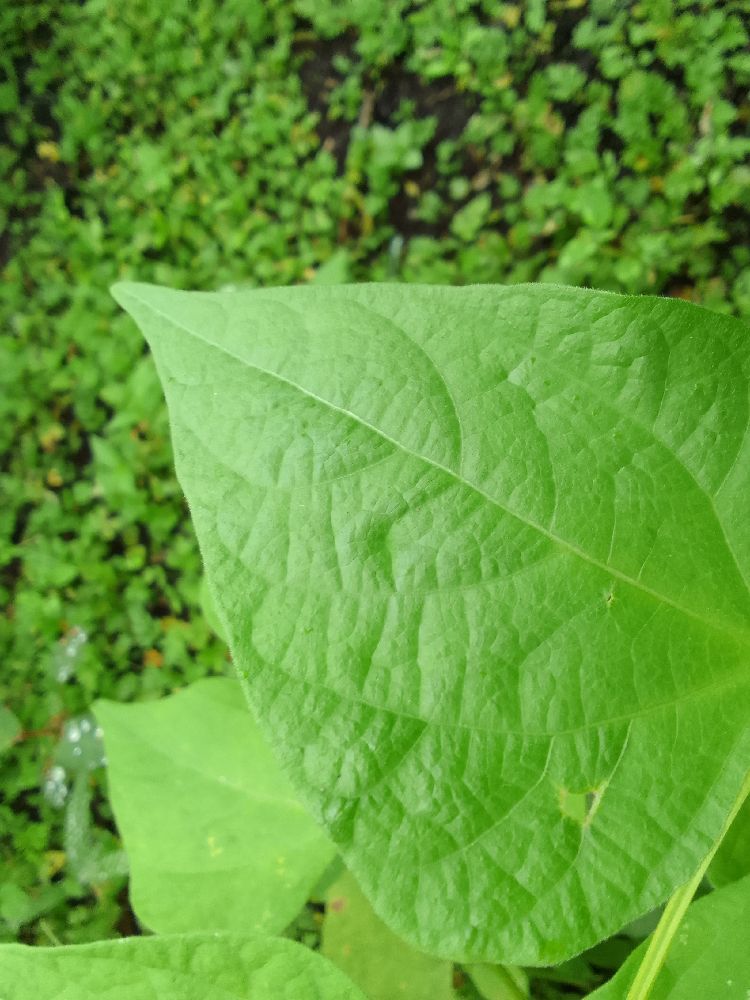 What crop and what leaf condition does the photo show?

common bean, healthy
